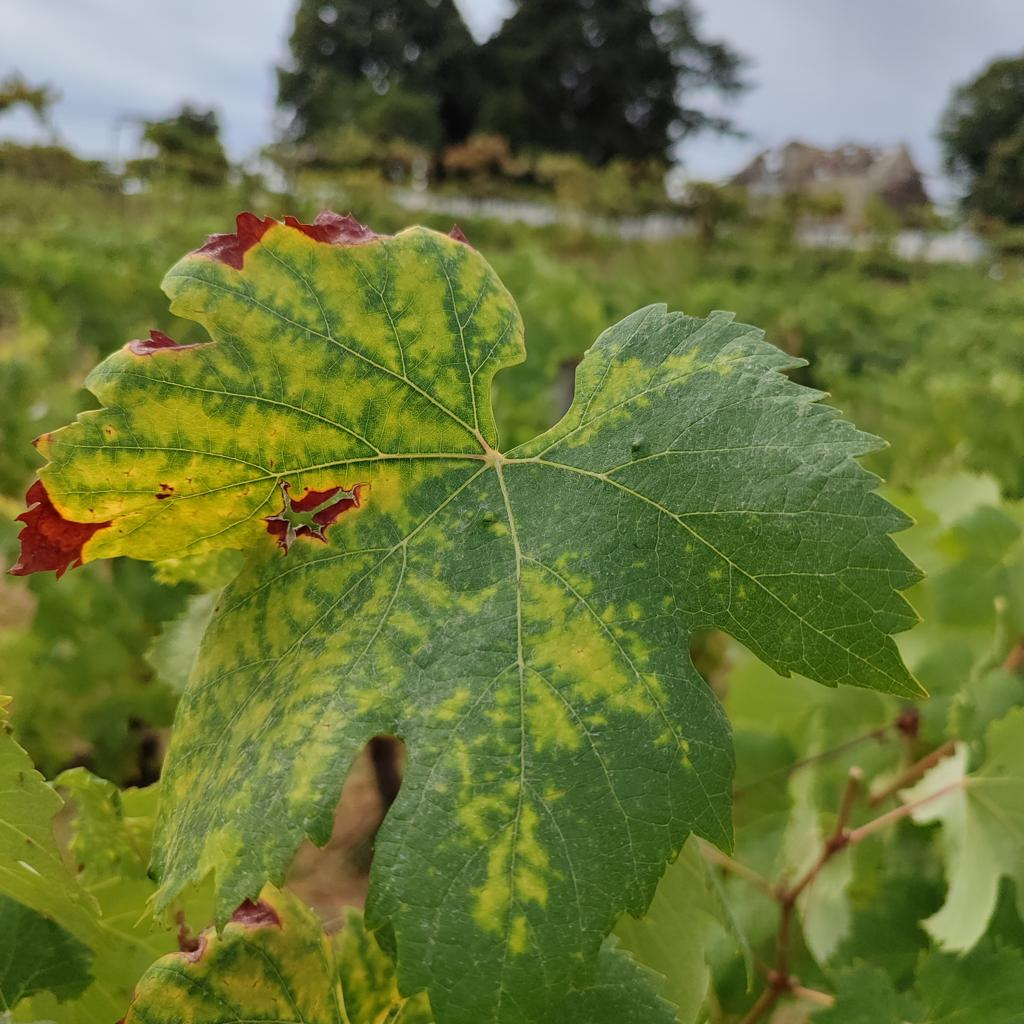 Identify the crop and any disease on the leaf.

grapevine, esca complex
